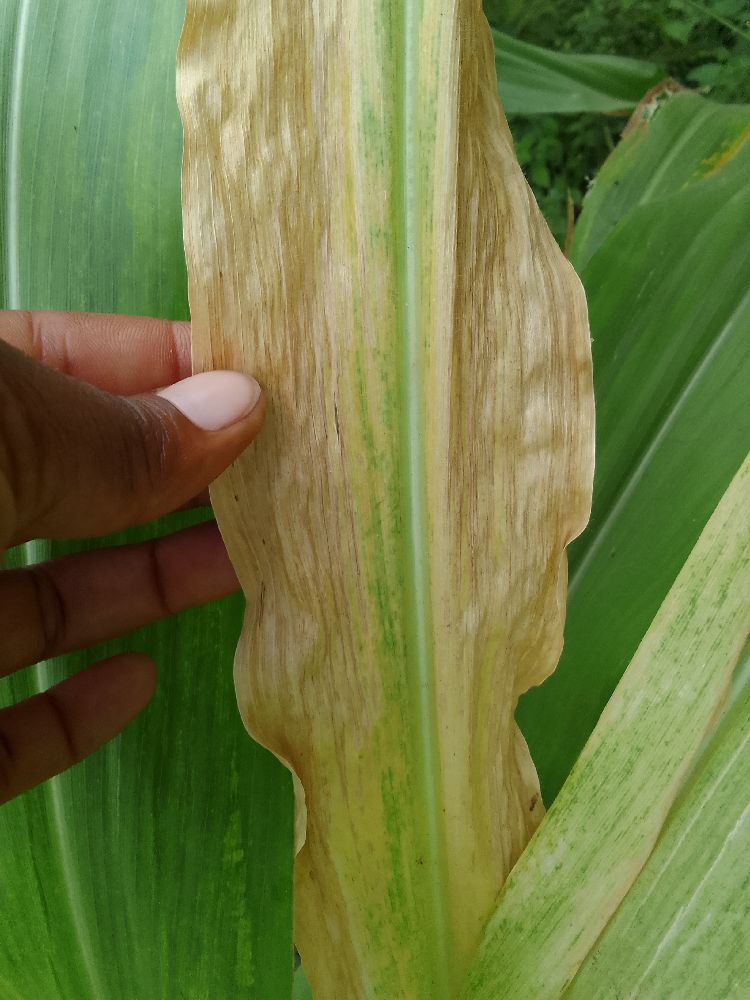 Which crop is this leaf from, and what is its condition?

maize, maize lethal necrosis
